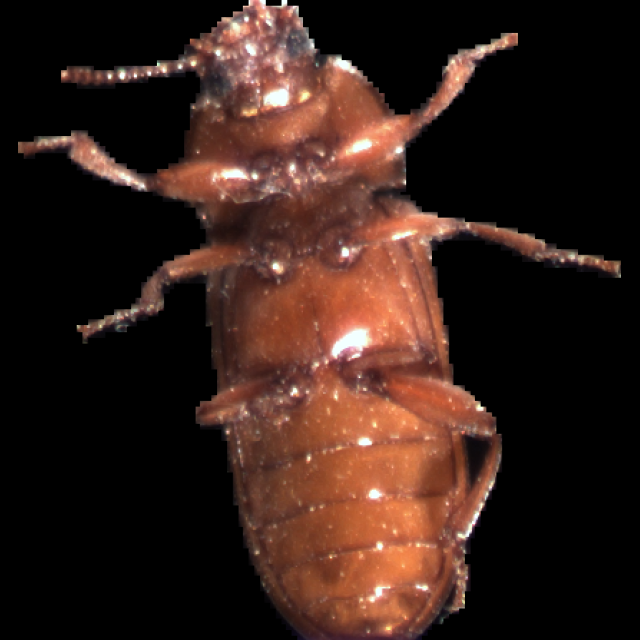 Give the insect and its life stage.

mealworm beetle
